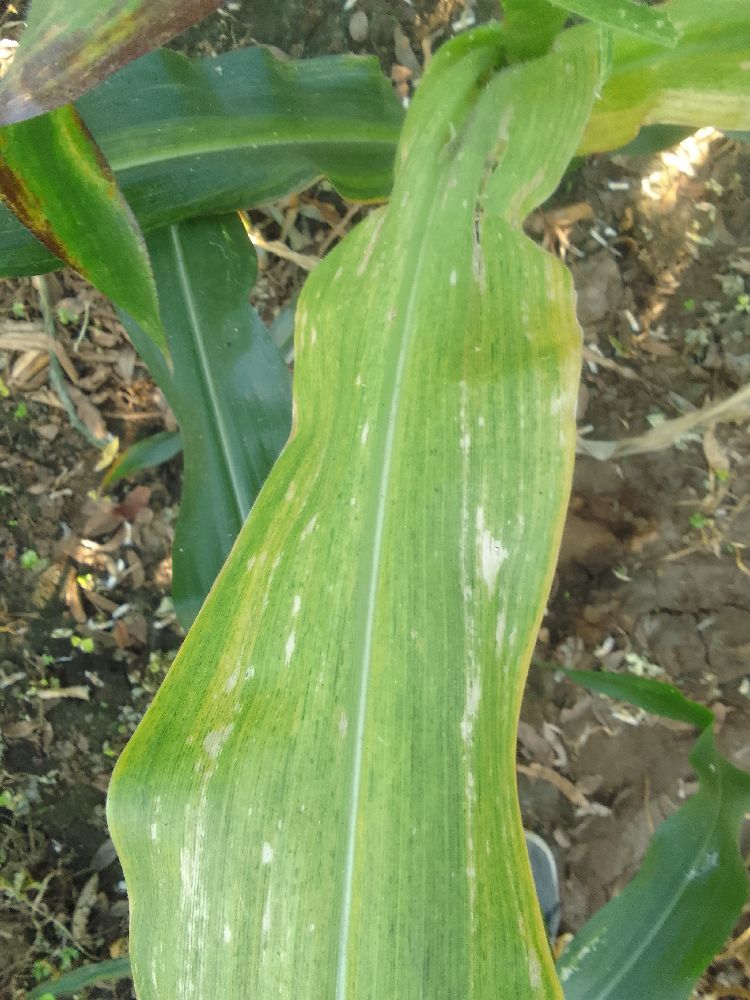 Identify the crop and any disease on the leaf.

maize, maize lethal necrosis
